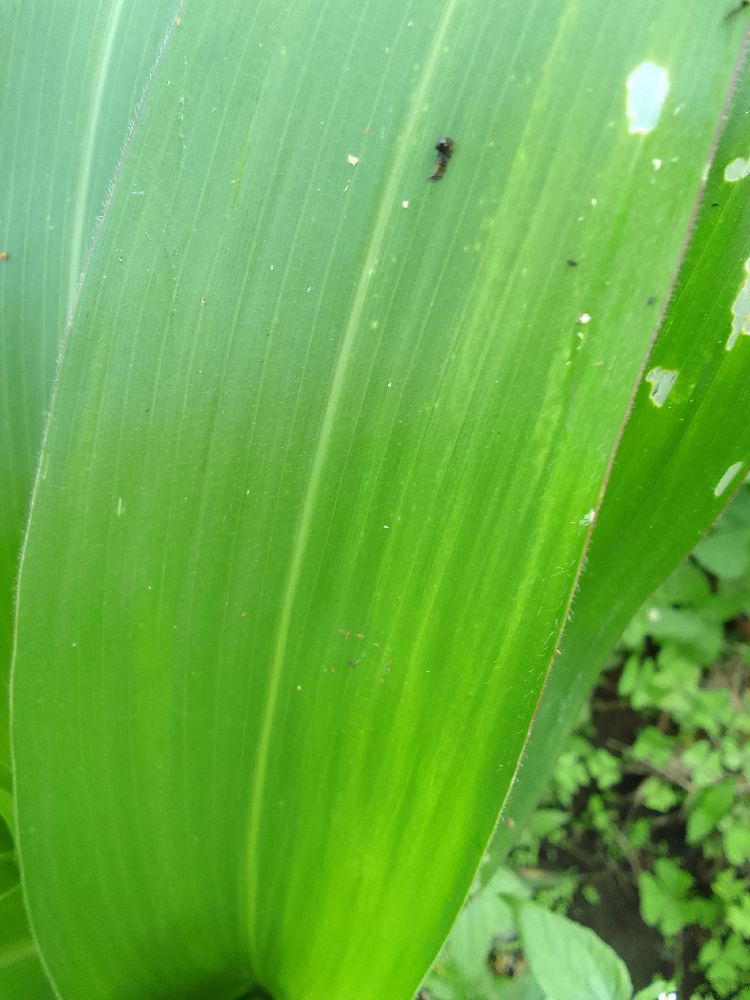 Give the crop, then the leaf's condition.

maize, healthy
